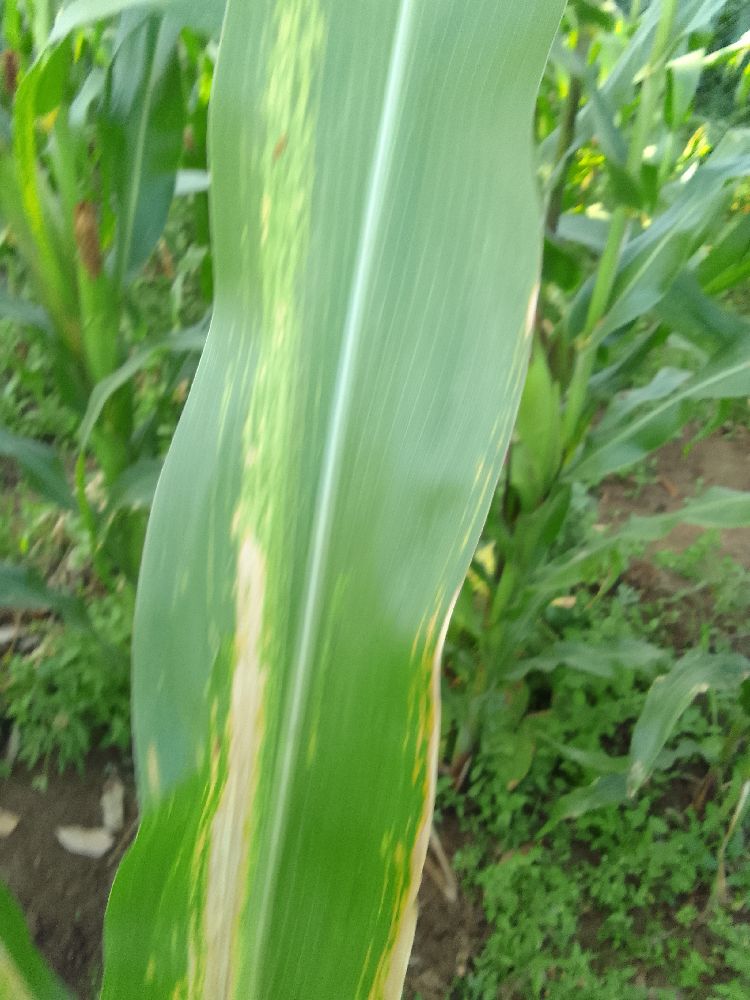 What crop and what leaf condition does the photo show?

maize, maize lethal necrosis
